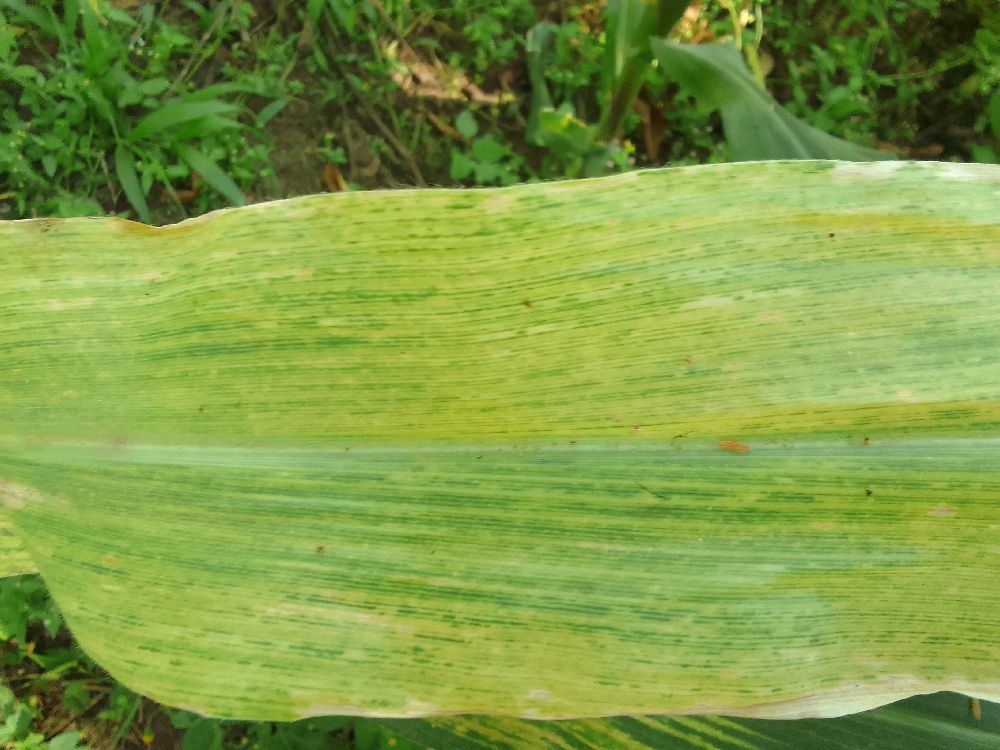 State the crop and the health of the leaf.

maize, maize lethal necrosis
